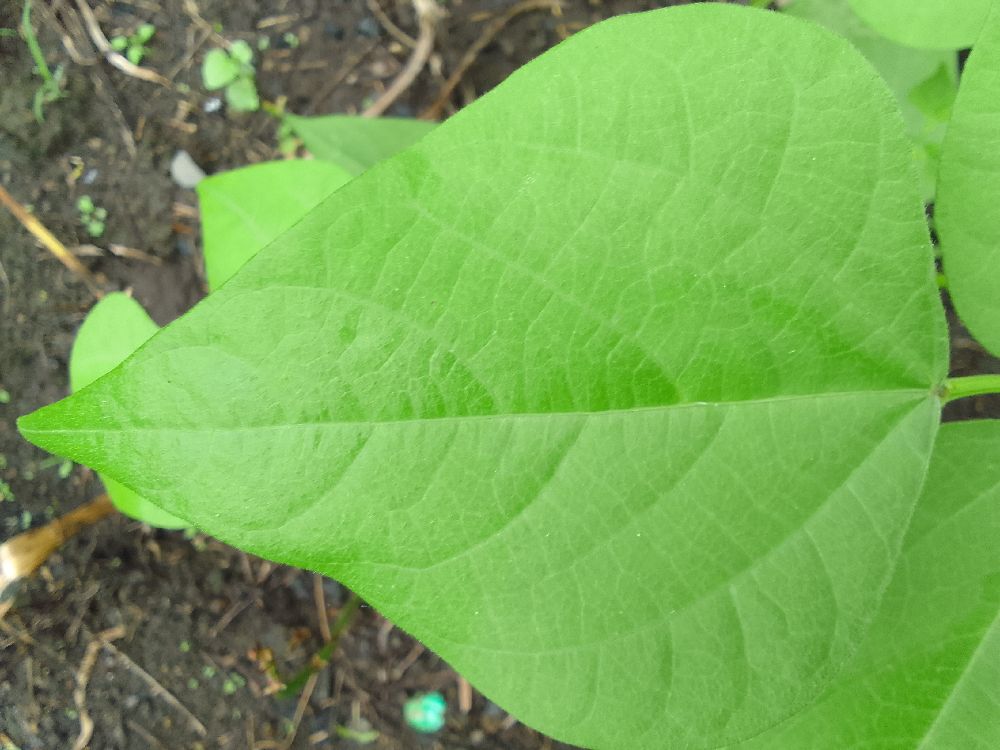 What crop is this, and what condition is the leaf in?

common bean, healthy
